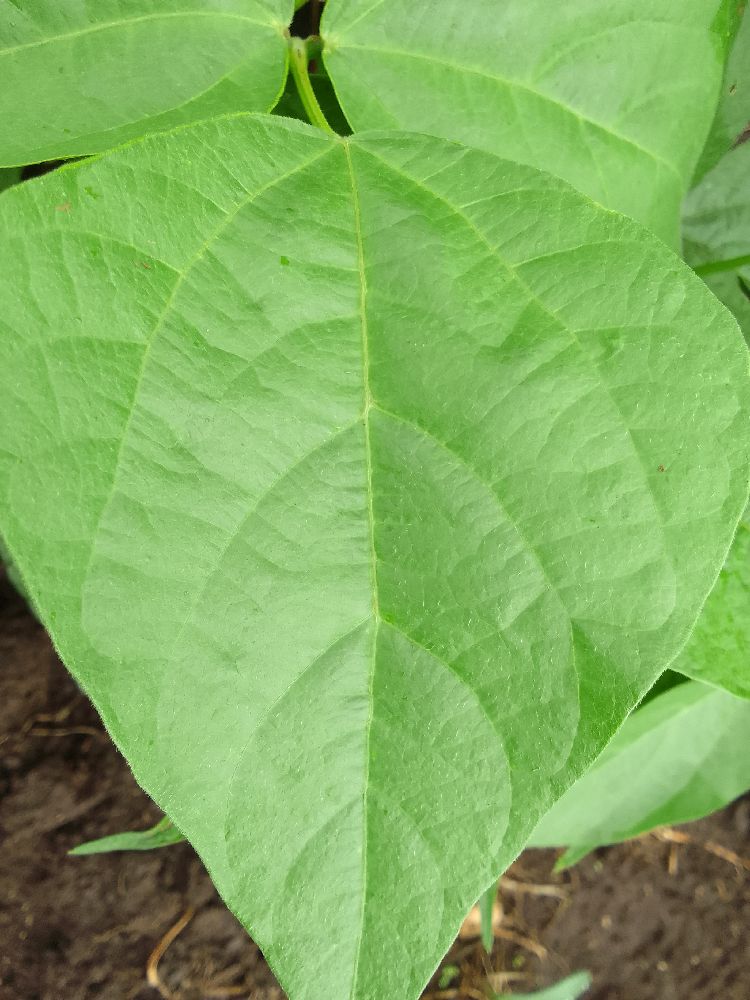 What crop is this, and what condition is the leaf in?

common bean, healthy
